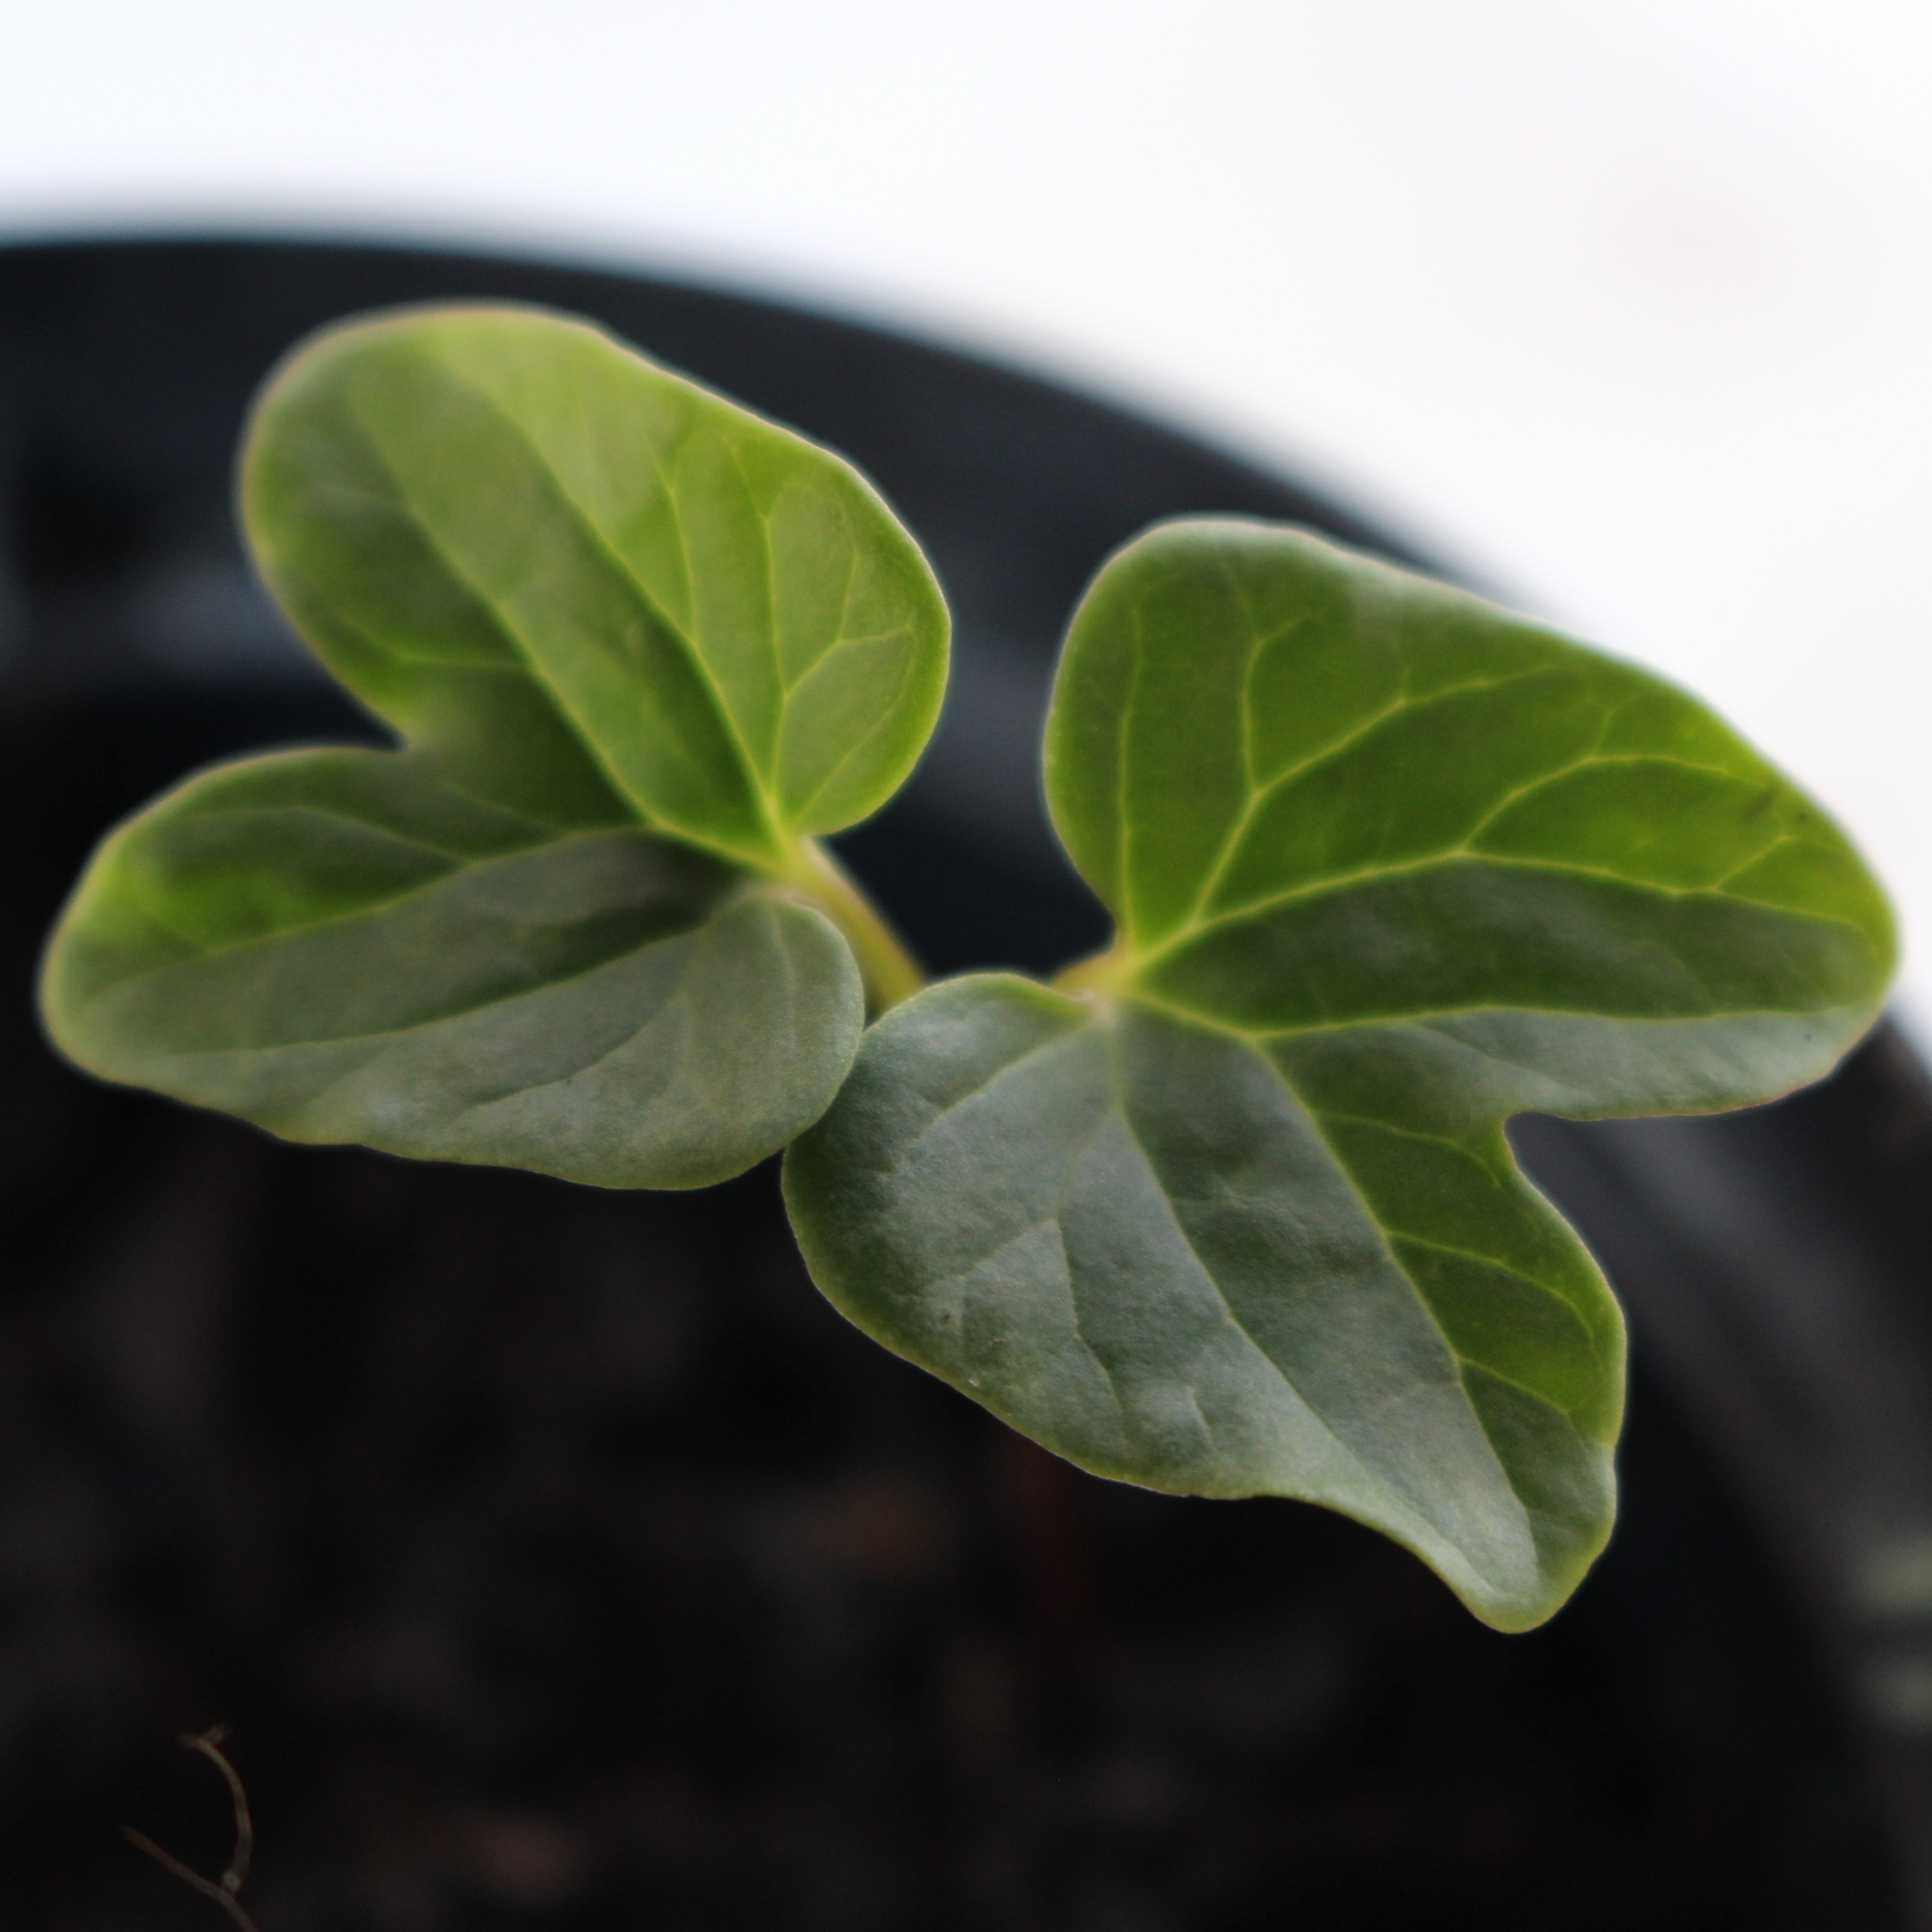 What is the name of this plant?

Convolvulus arvensis
